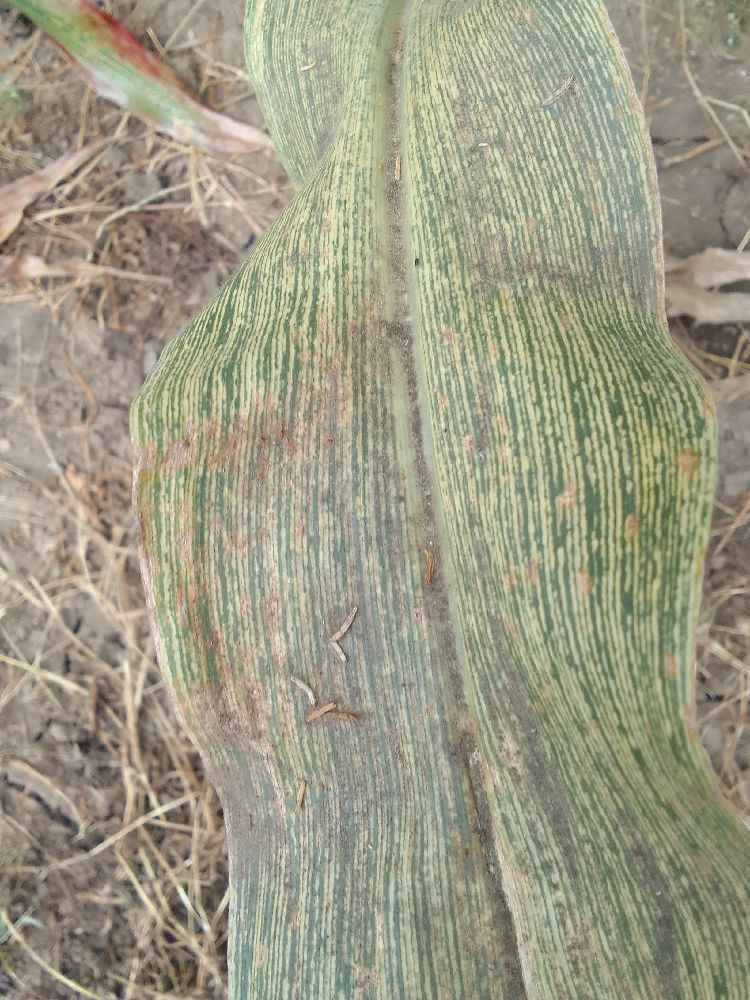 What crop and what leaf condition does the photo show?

maize, maize streak virus
